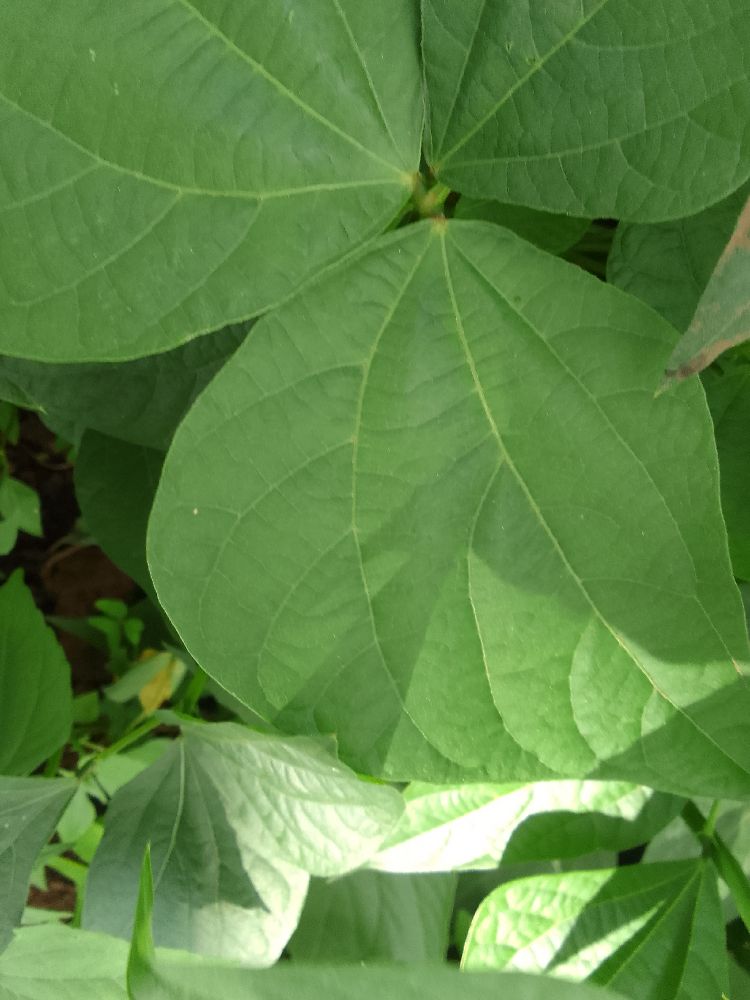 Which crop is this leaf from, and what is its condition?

common bean, healthy
